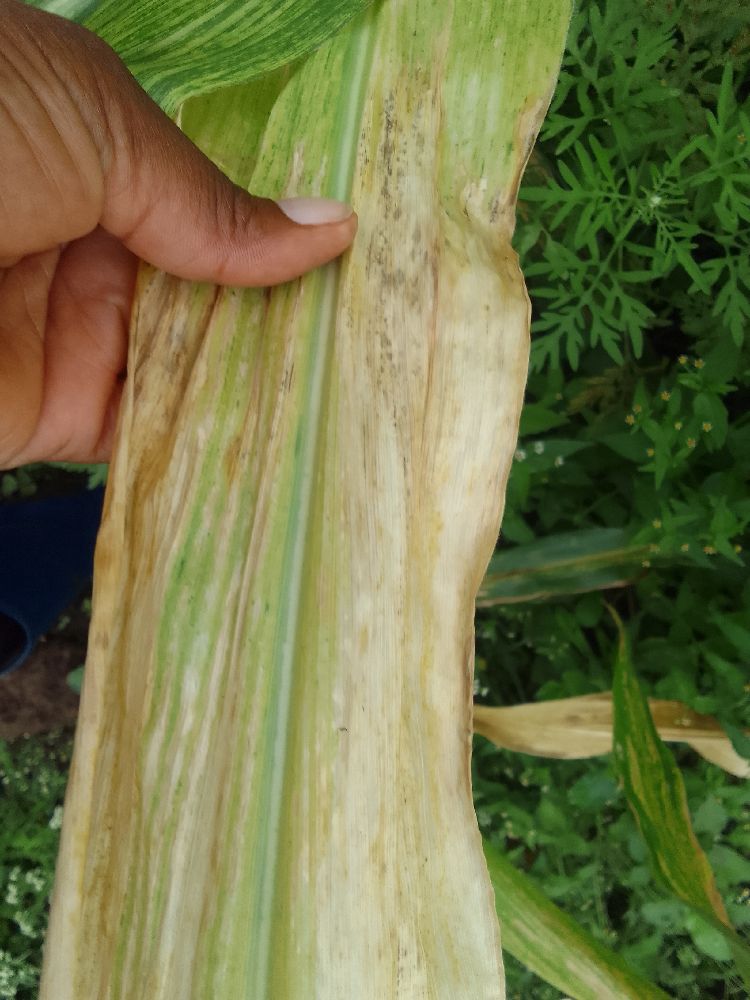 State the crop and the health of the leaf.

maize, maize lethal necrosis
